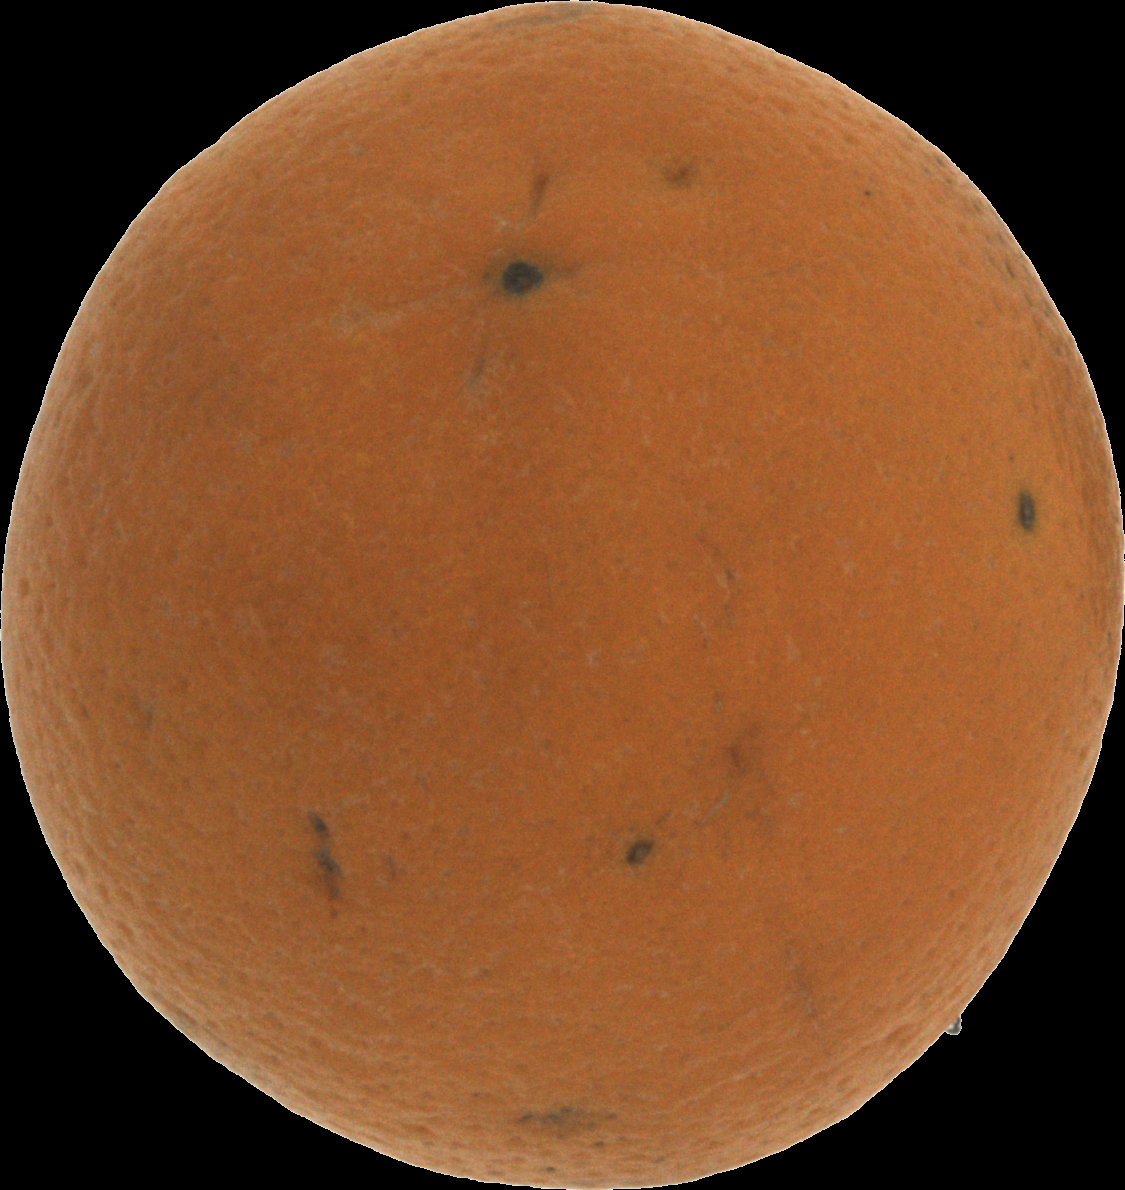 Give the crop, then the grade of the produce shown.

orange, bad
